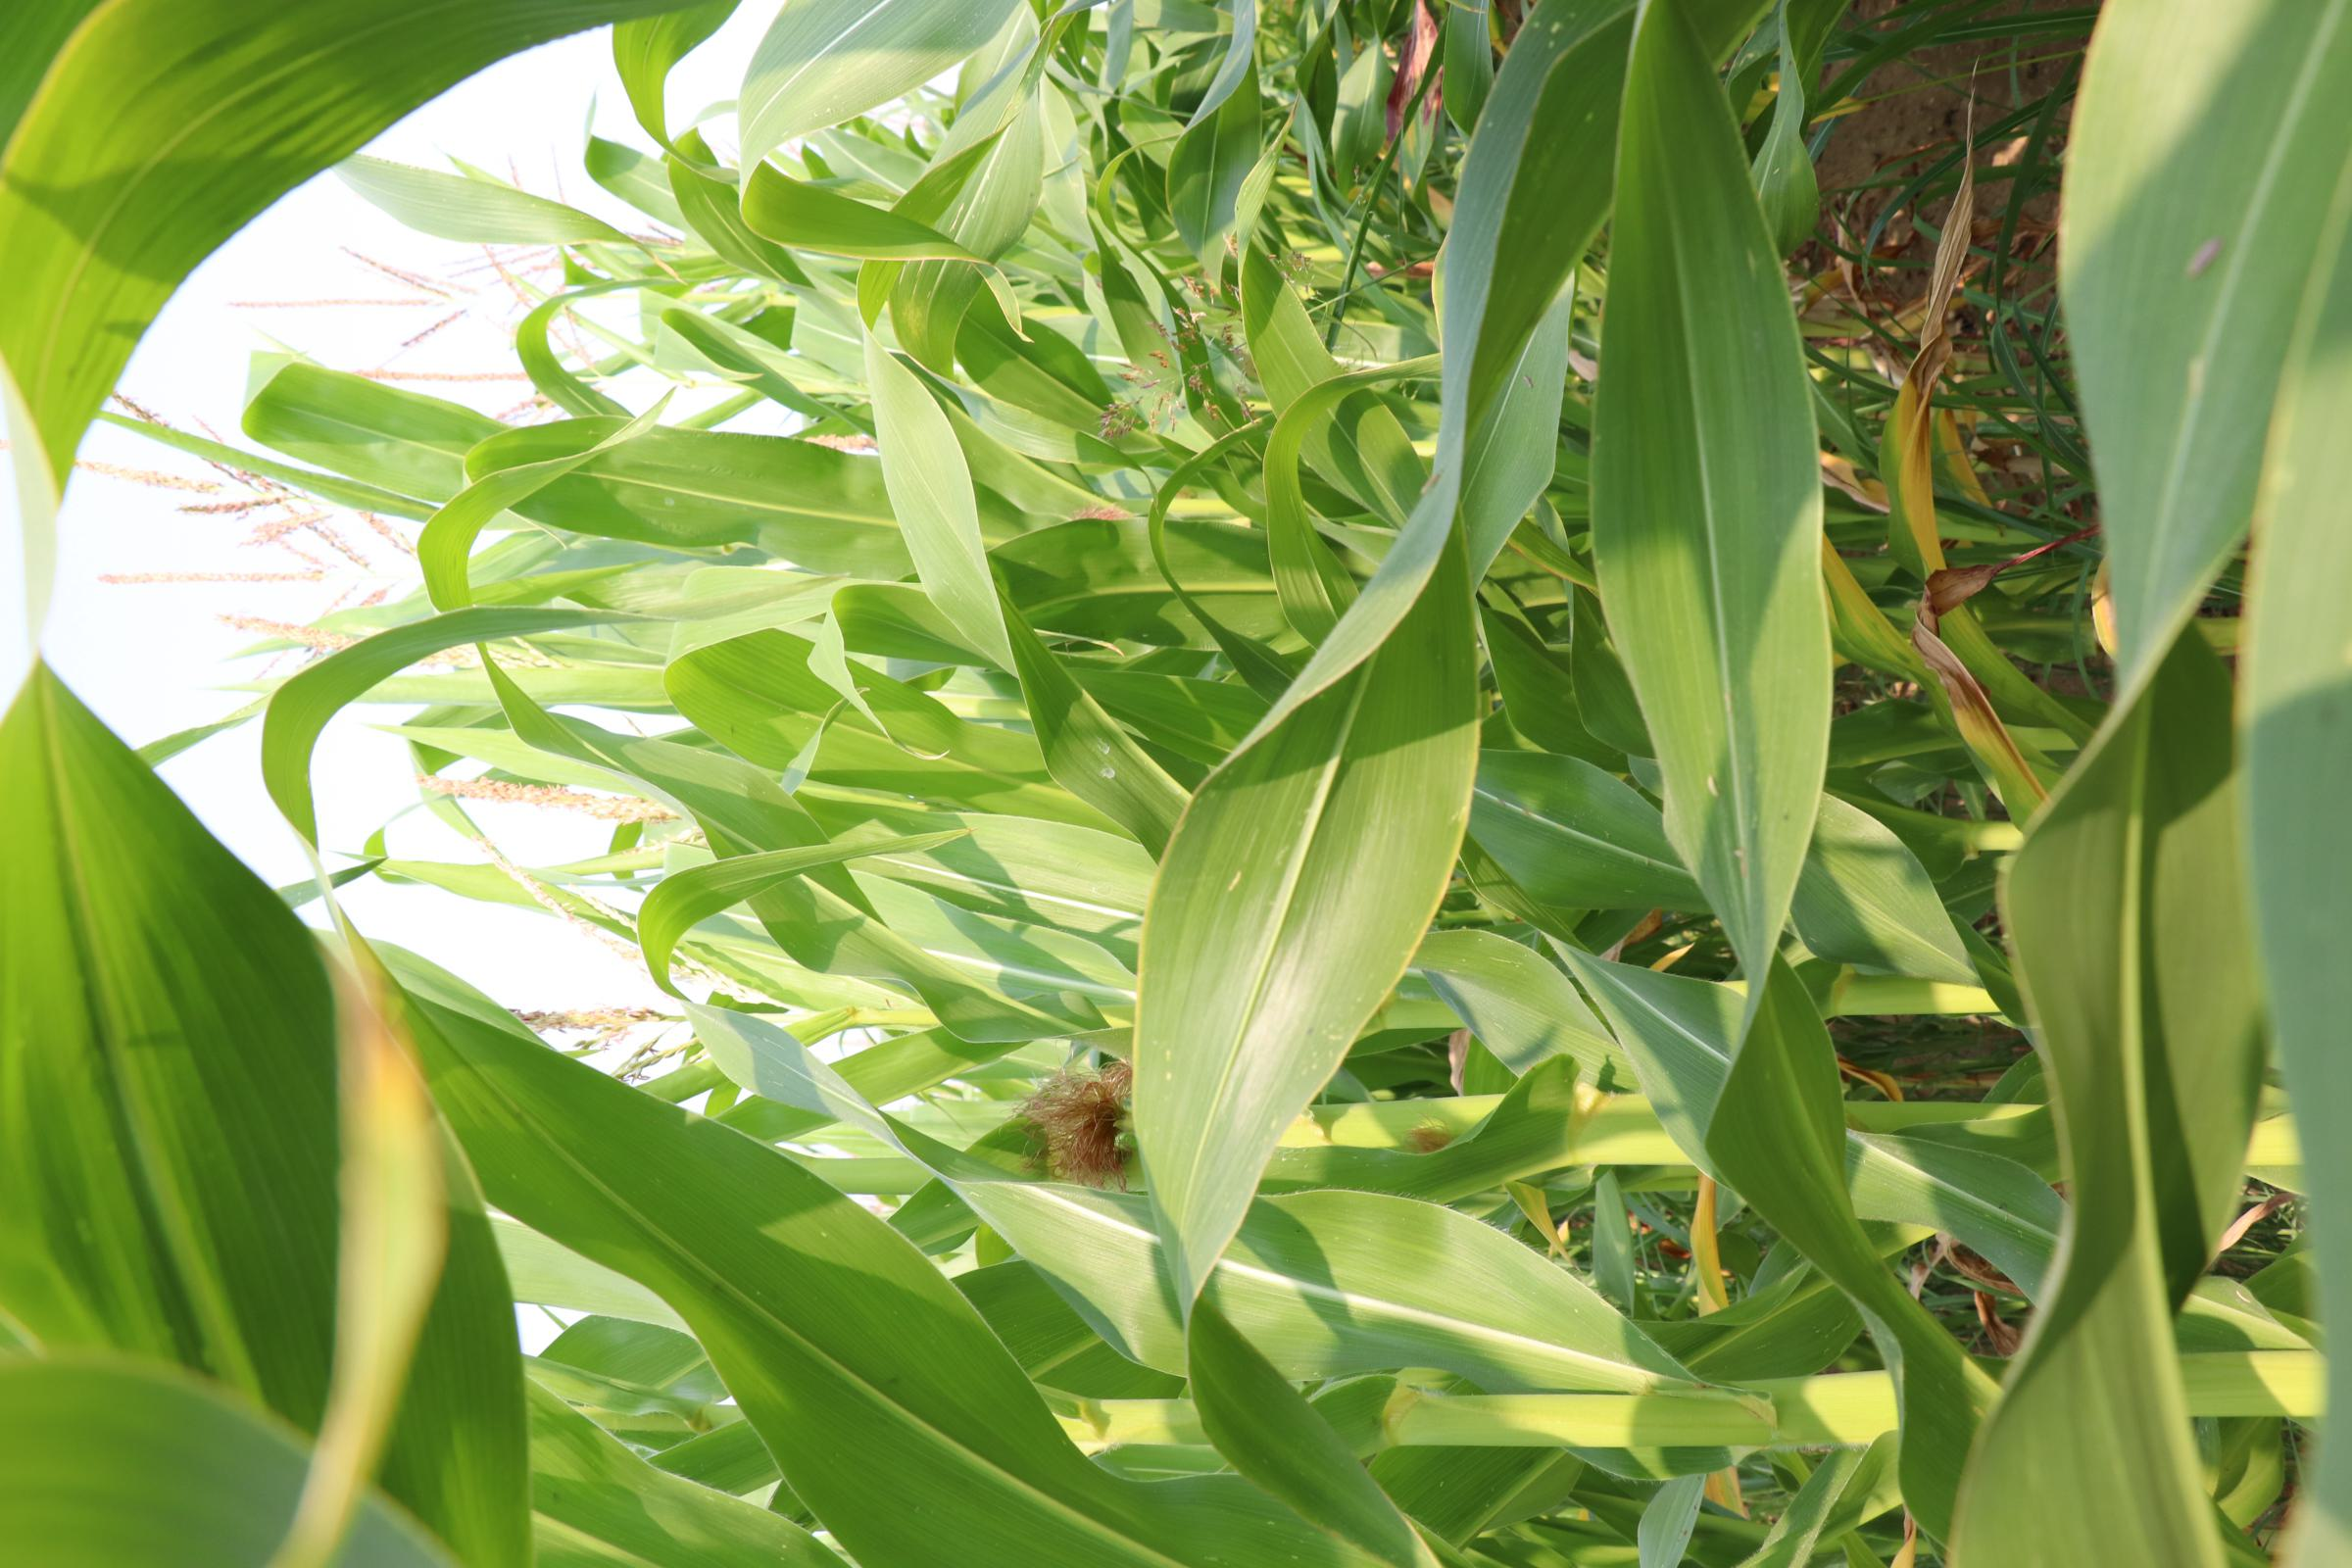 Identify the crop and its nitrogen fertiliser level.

maize, reduced nitrogen fertilisation
